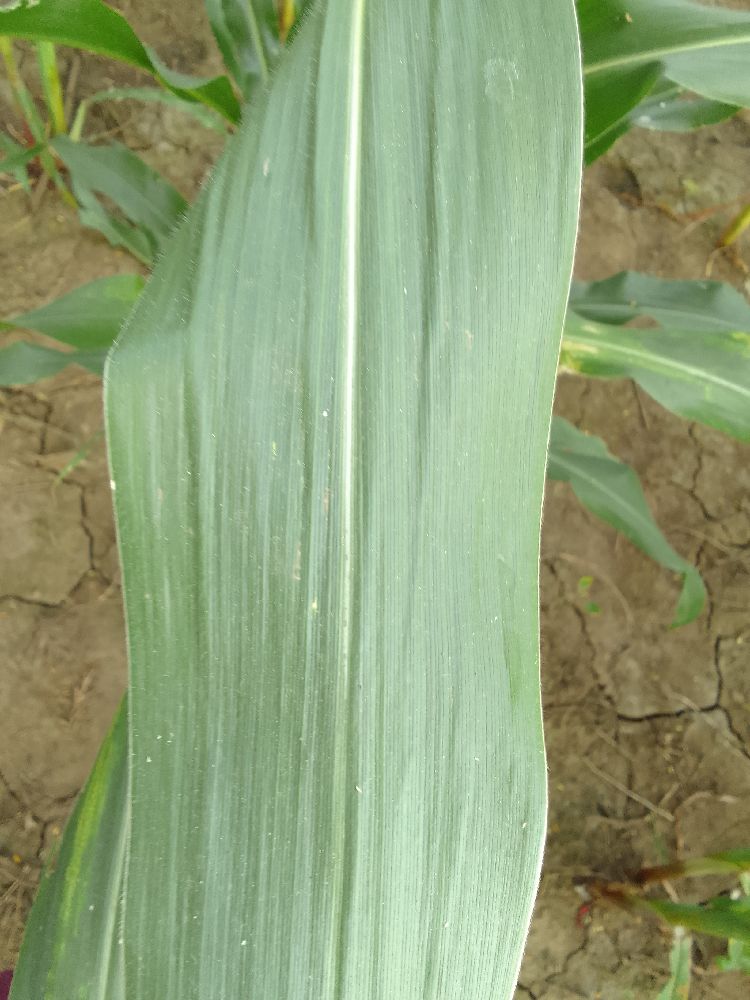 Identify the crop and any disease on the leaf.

maize, healthy
